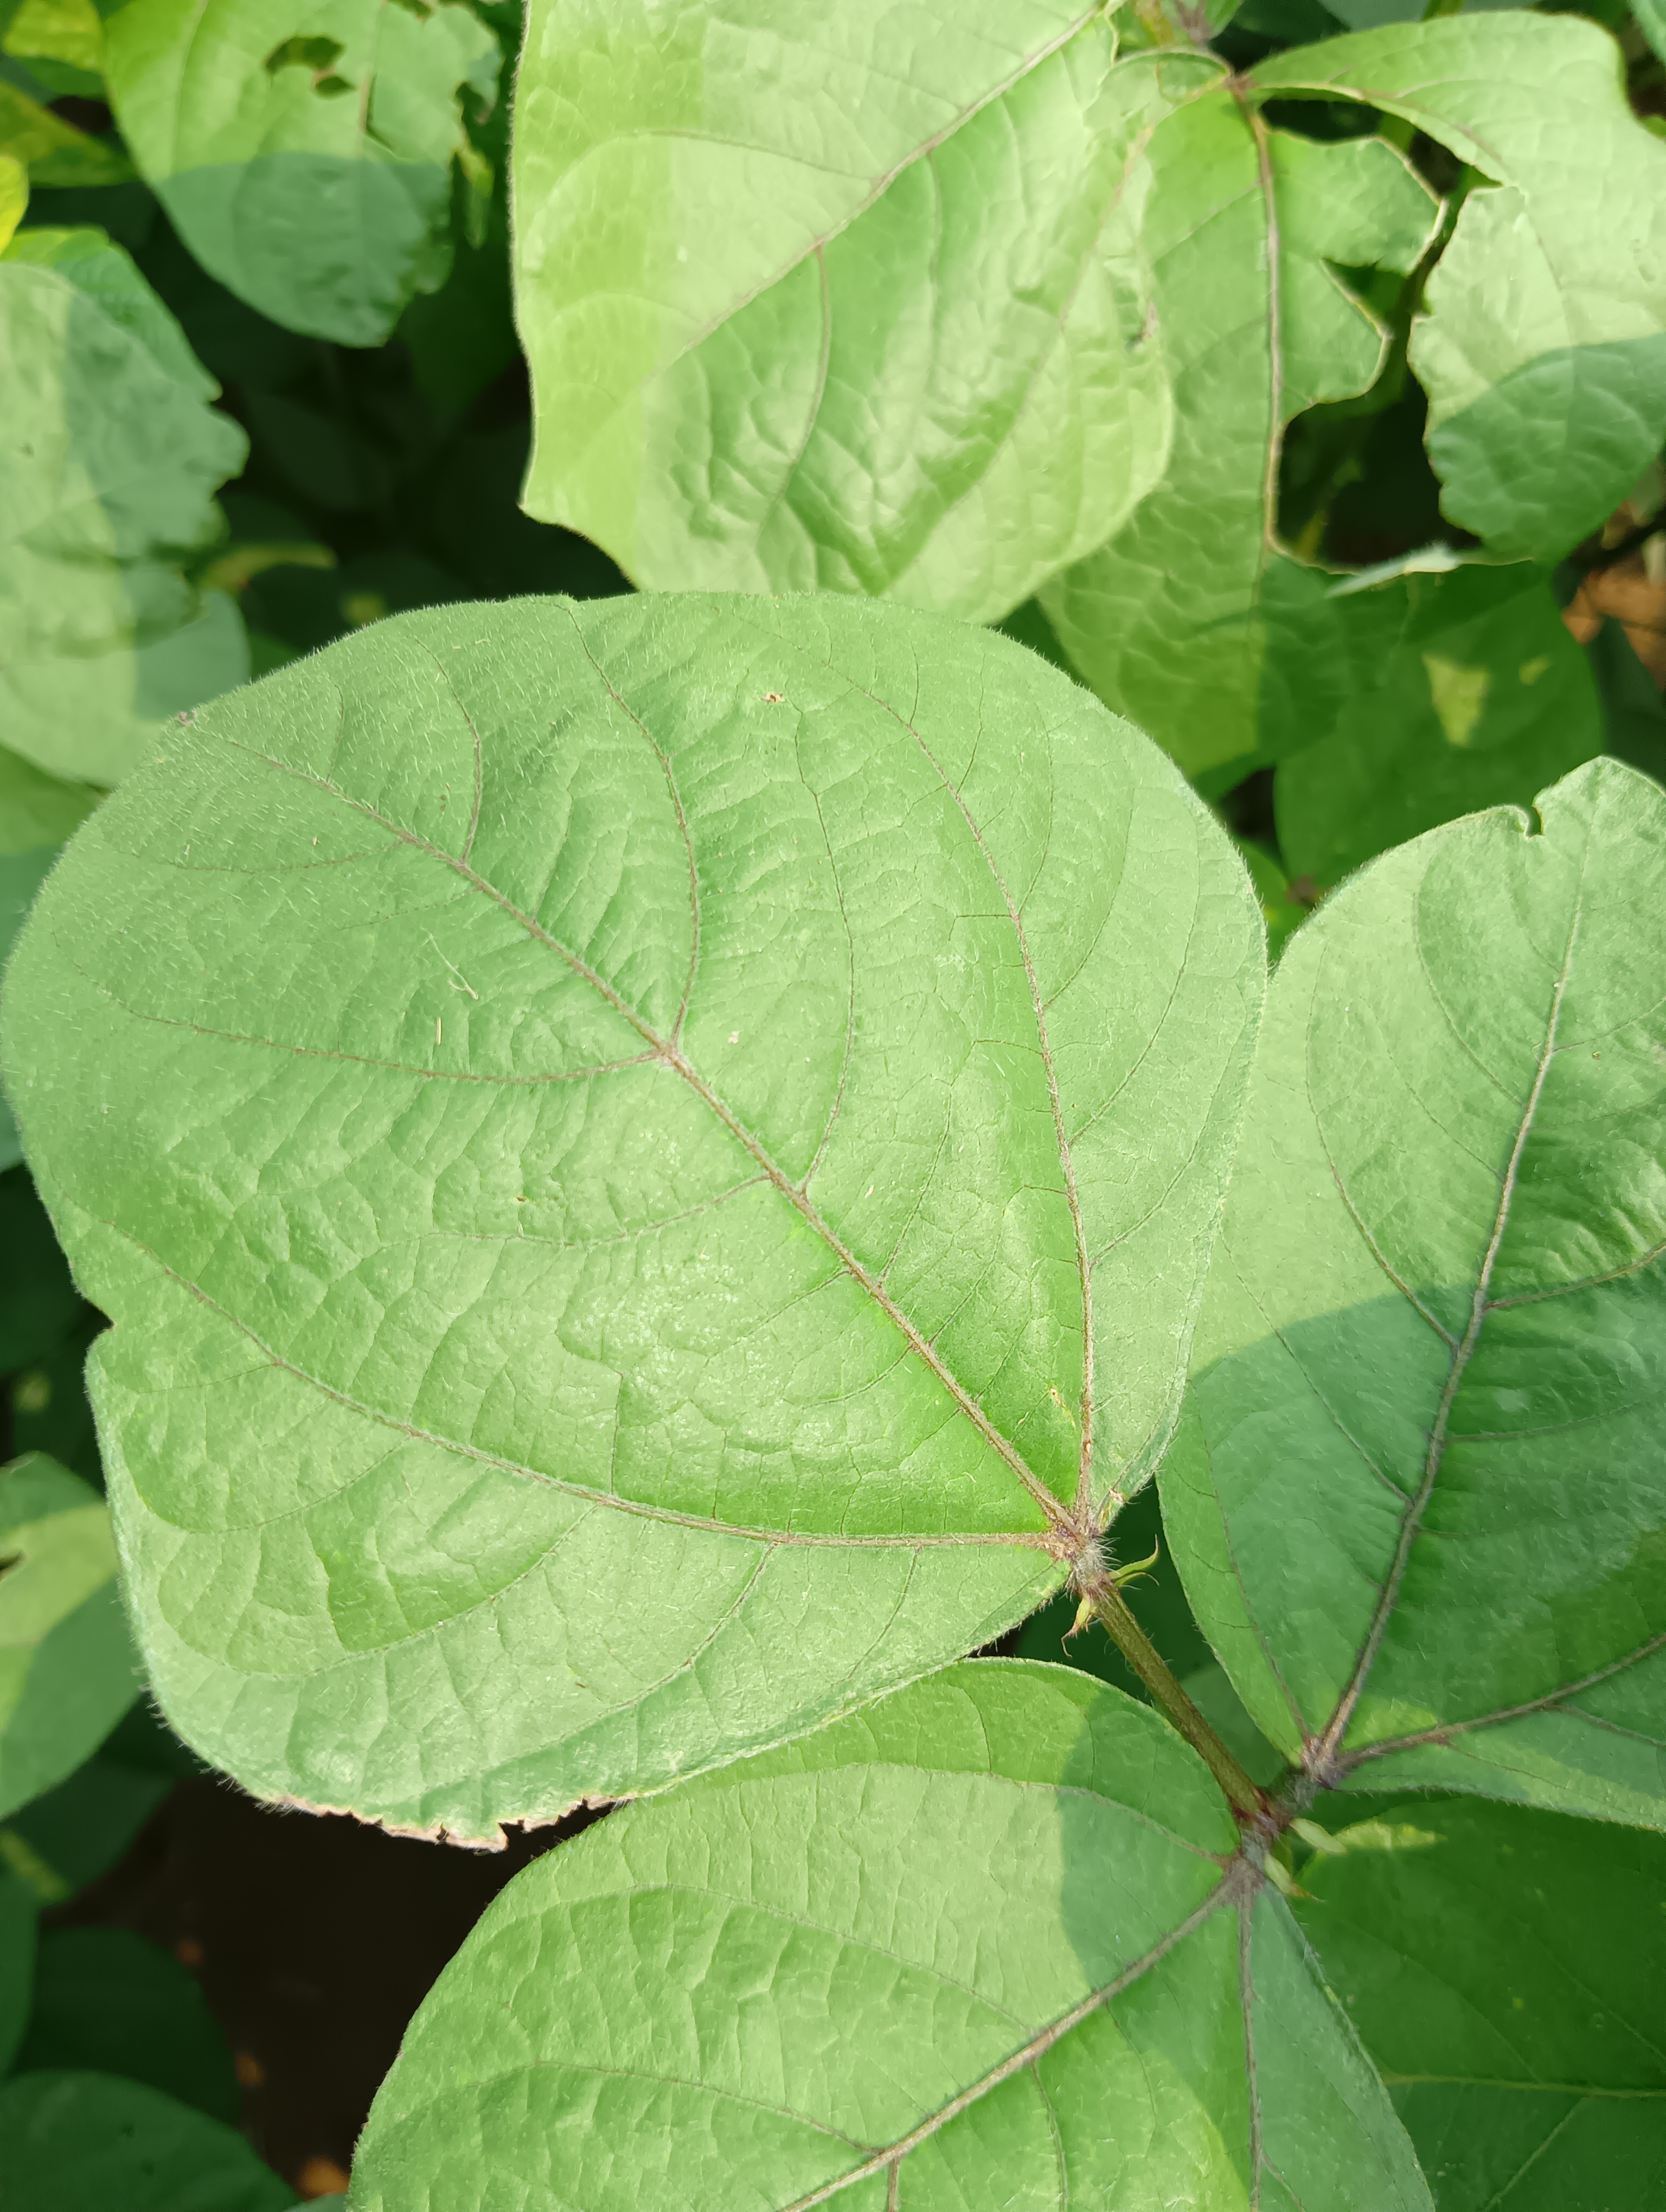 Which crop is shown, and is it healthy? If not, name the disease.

mungbean, healthy
